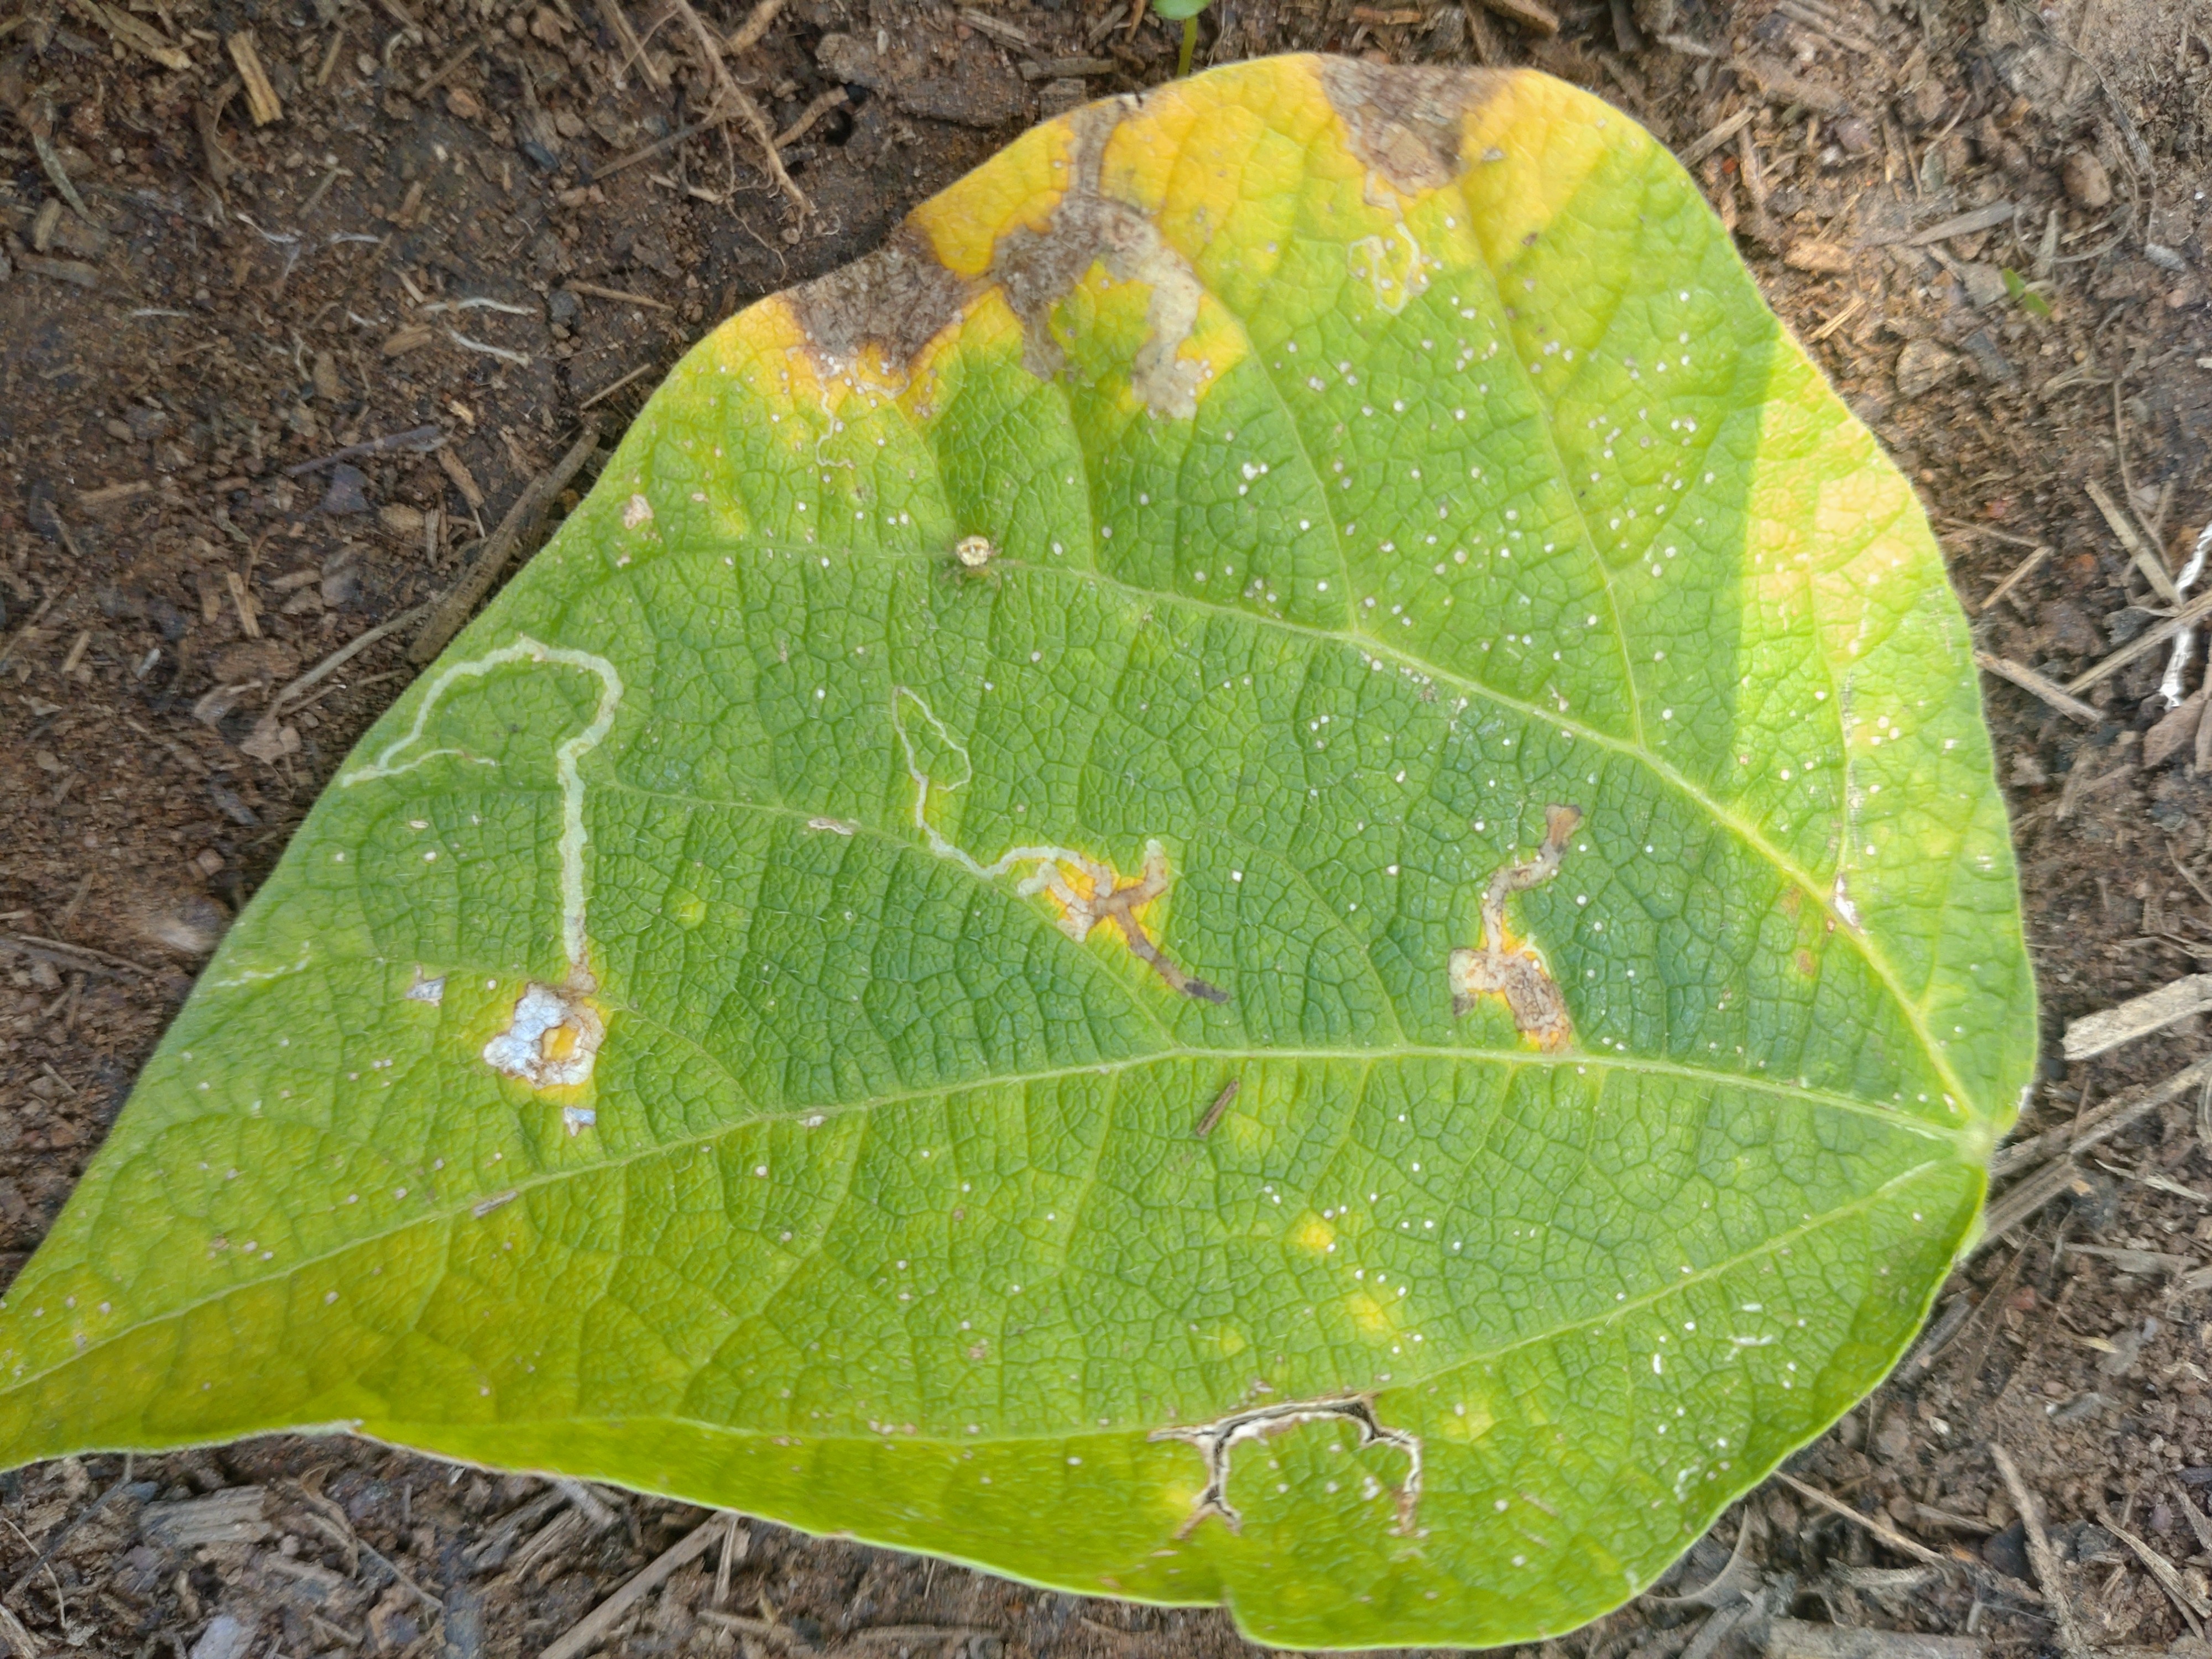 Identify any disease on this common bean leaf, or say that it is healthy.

anthracnose
